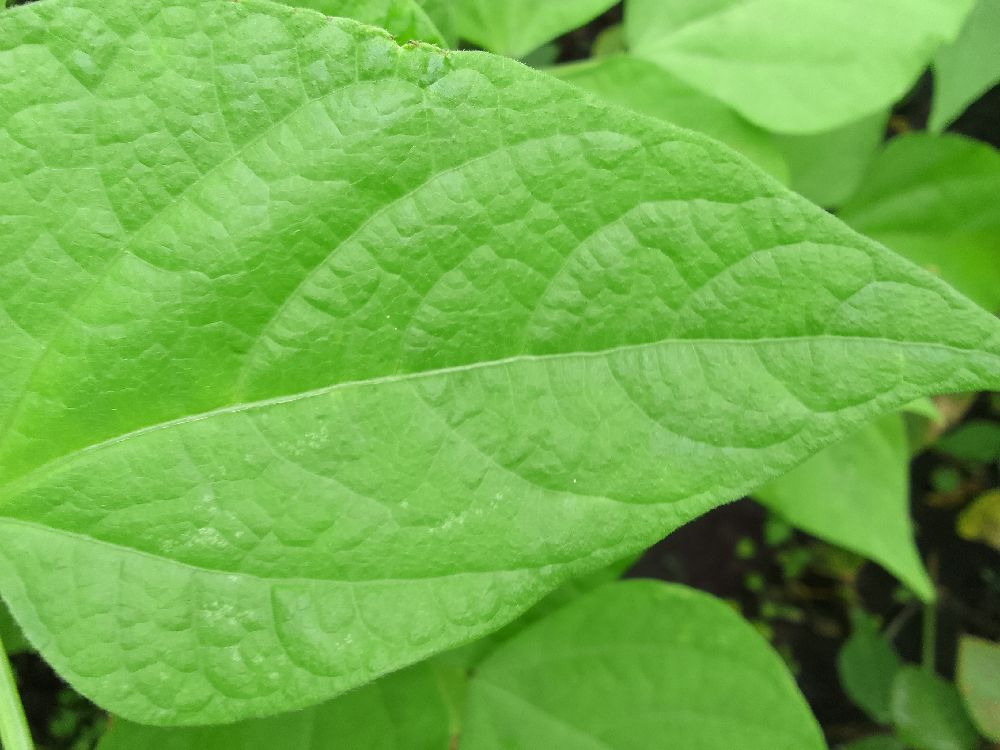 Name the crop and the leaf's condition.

common bean, healthy
